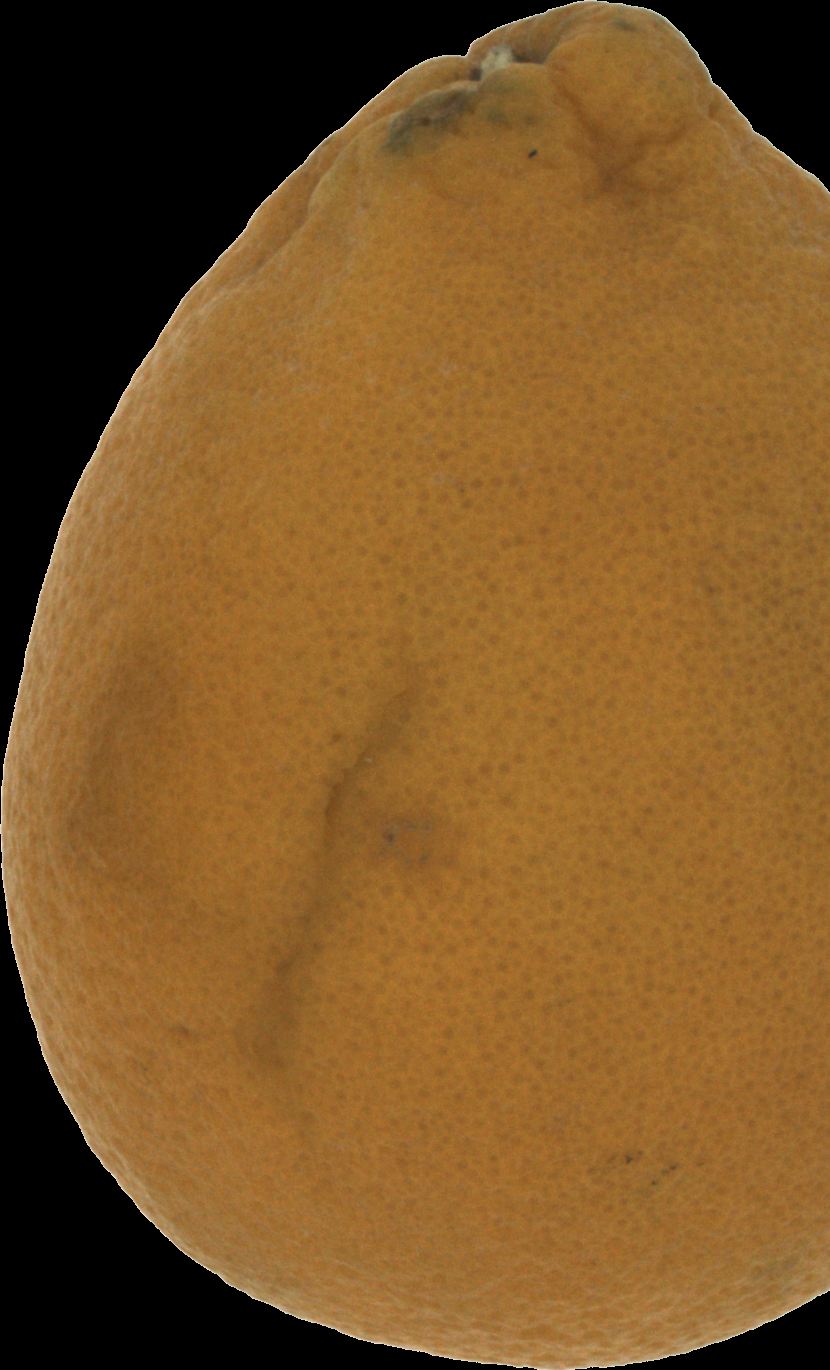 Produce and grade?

orange, bad
